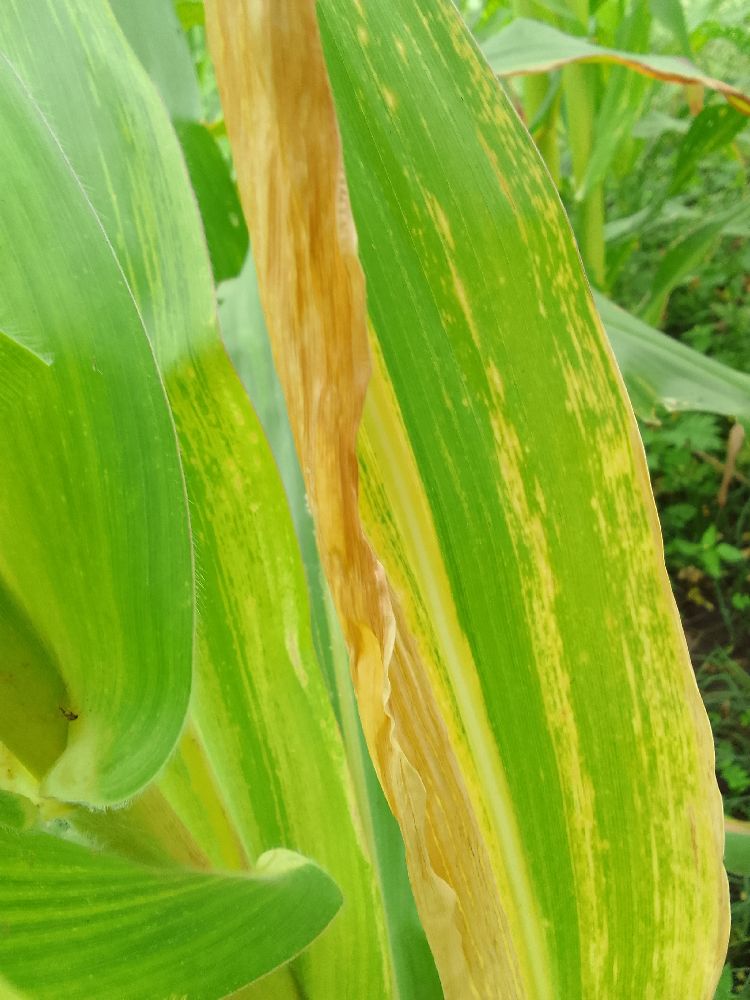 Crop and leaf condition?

maize, maize lethal necrosis
